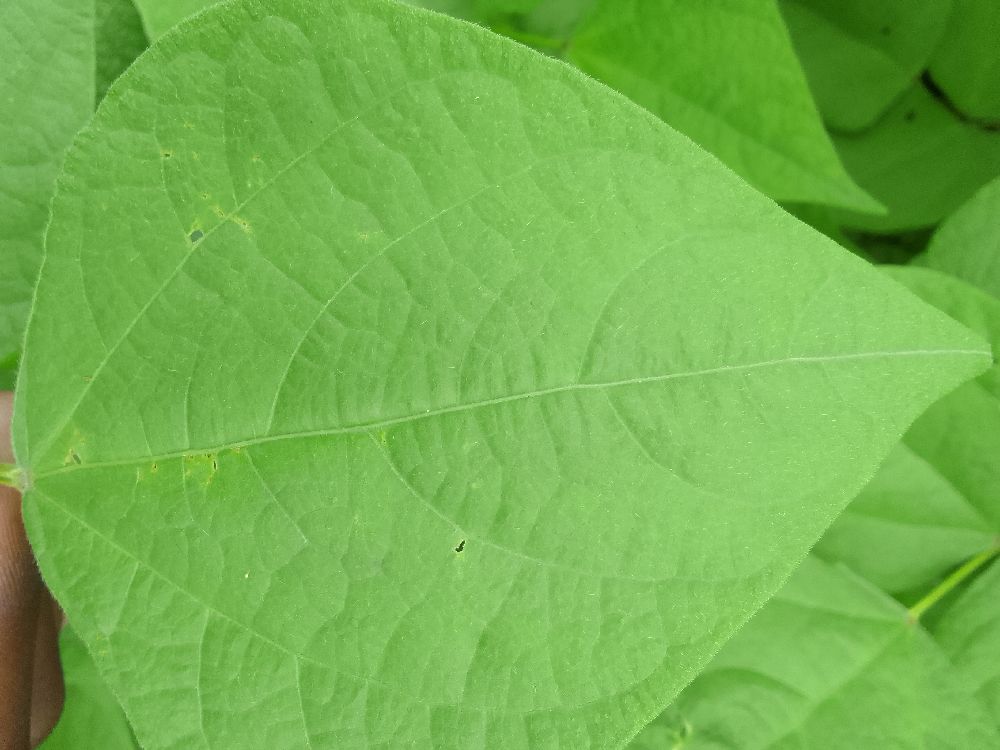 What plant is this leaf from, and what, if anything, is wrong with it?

common bean, healthy
